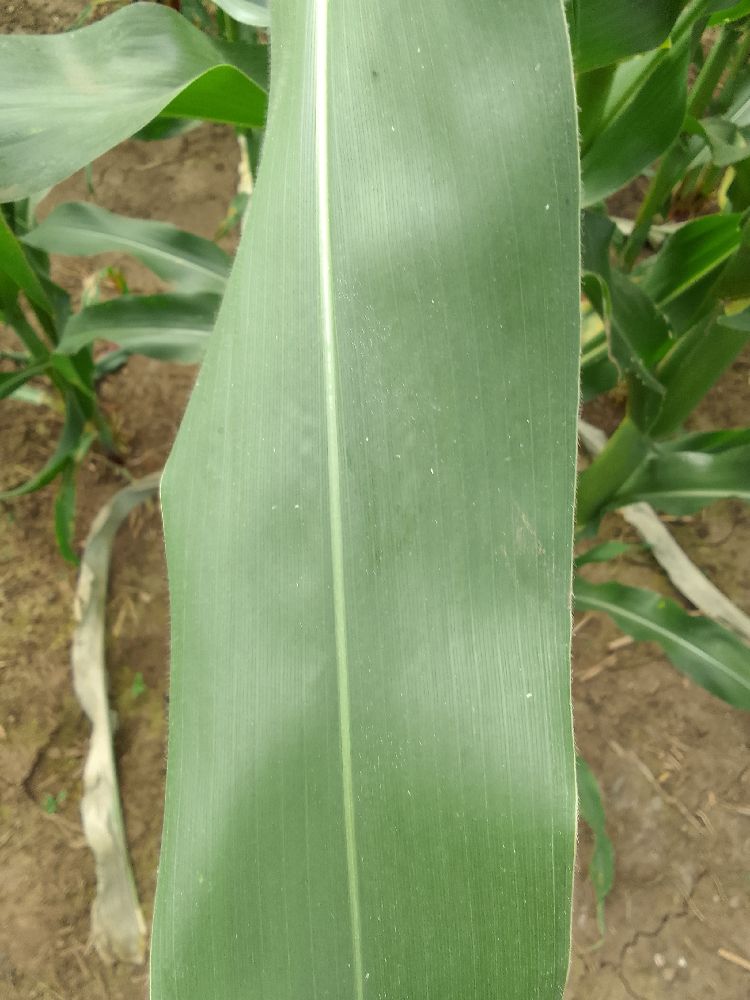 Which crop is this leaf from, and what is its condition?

maize, healthy
